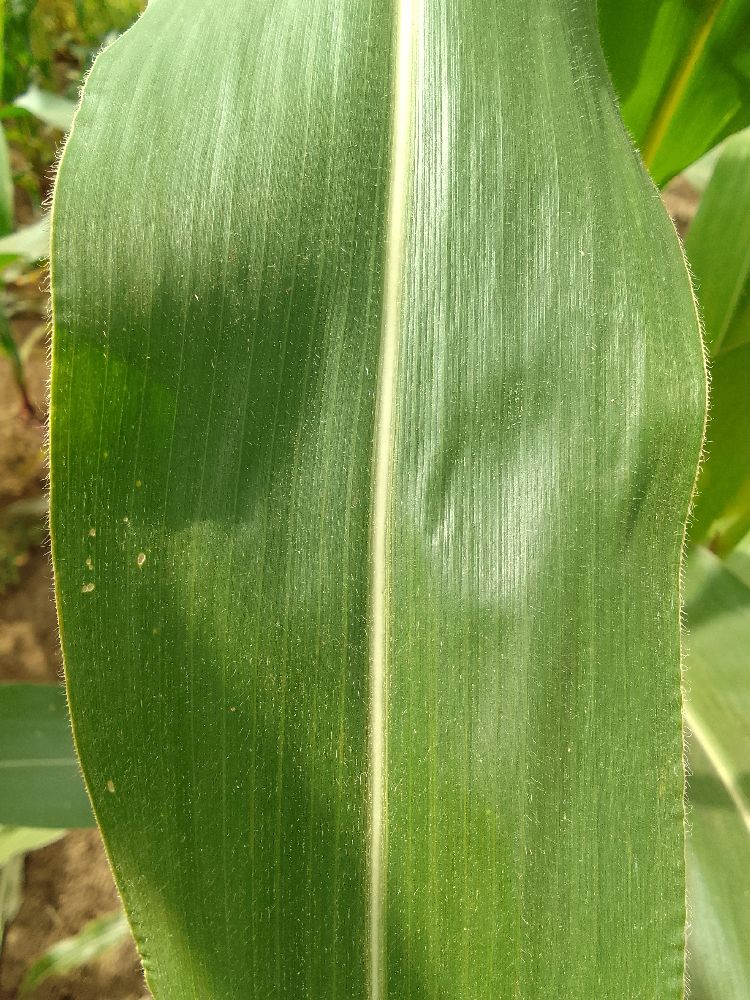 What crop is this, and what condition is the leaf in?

maize, healthy
